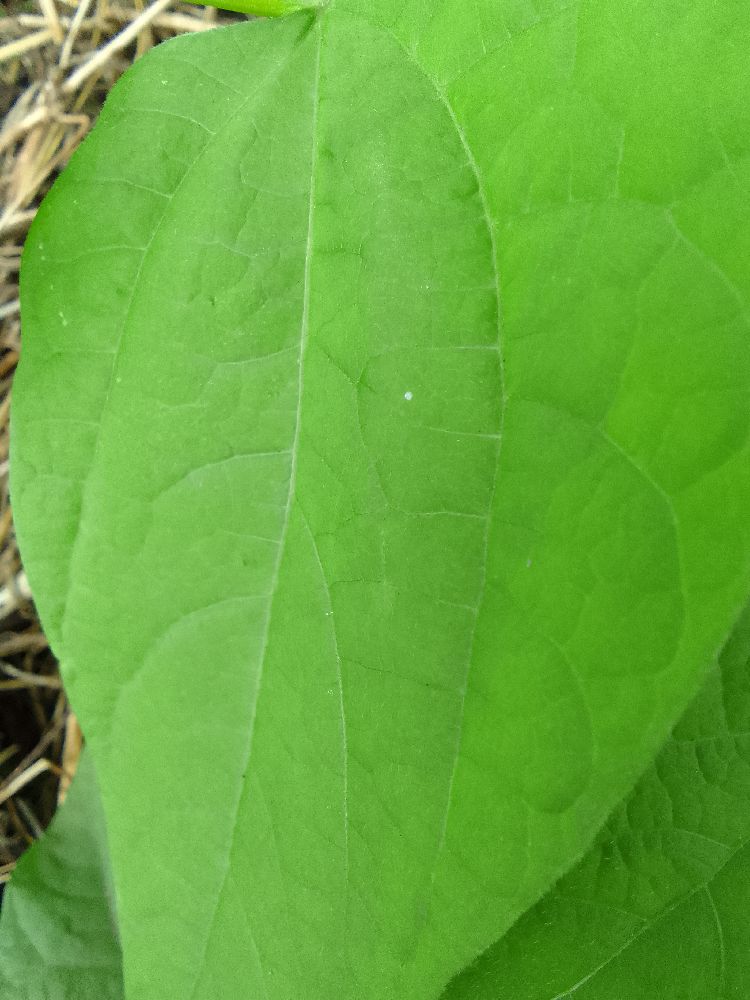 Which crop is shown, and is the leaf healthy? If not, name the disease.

common bean, healthy
